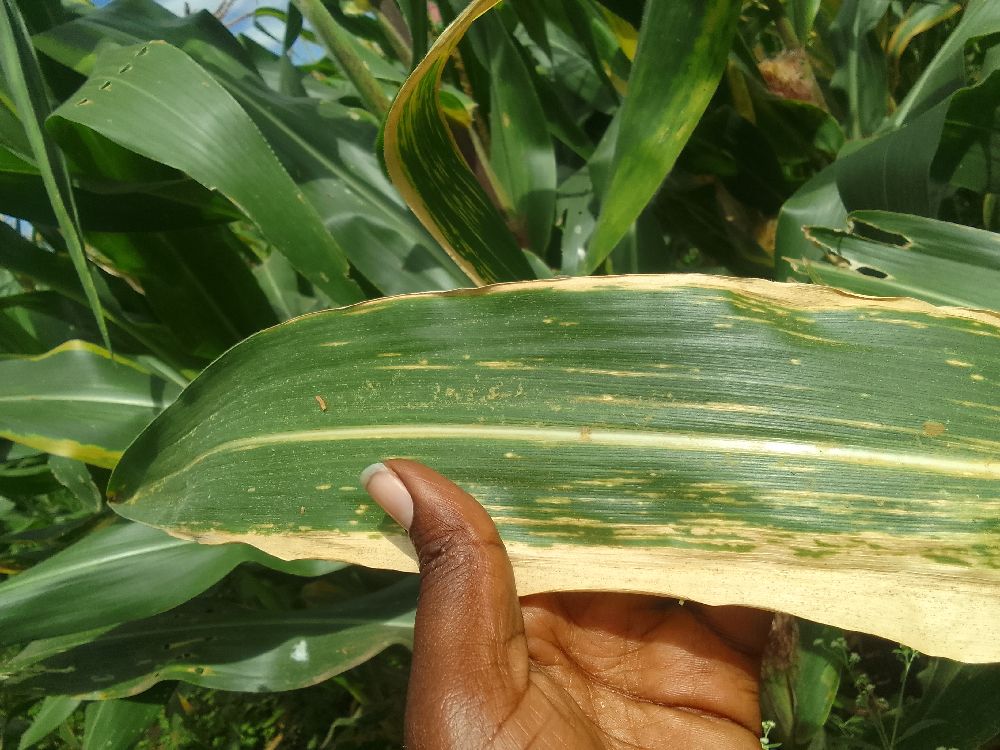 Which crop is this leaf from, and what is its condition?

maize, maize lethal necrosis
